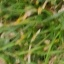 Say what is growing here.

grass
